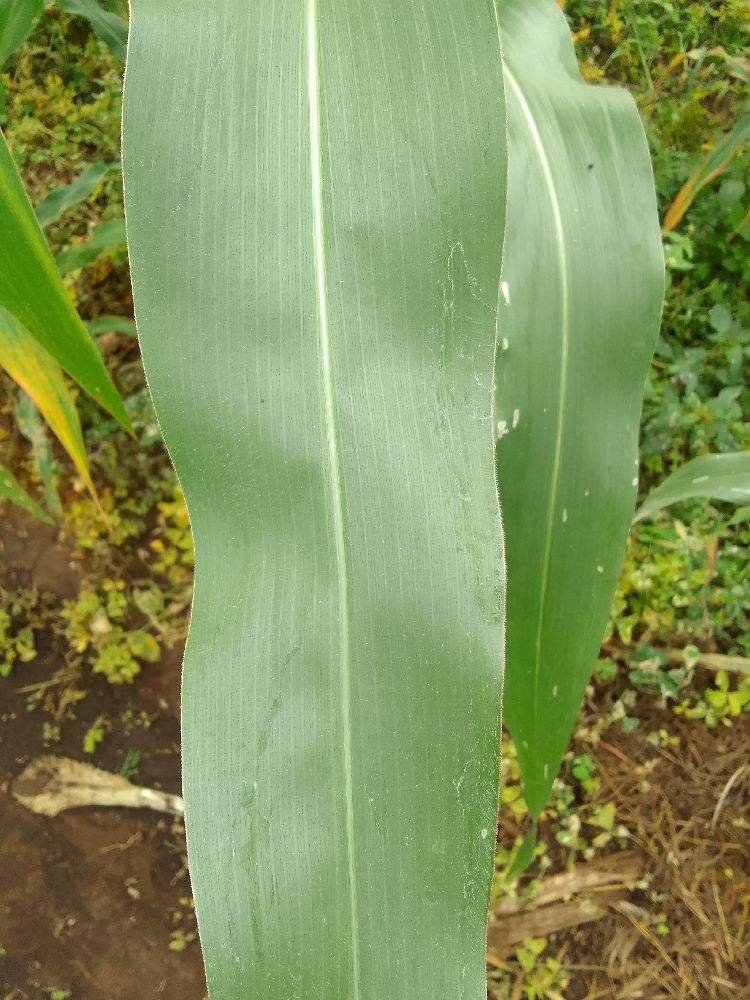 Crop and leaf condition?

maize, healthy
